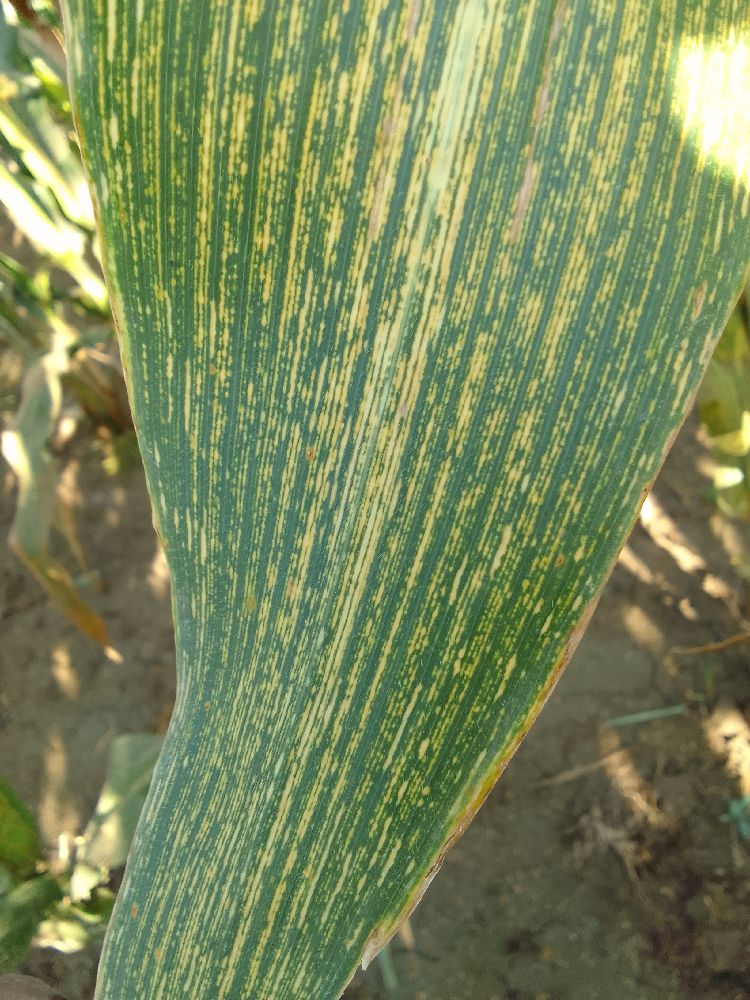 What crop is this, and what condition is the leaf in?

maize, maize streak virus
